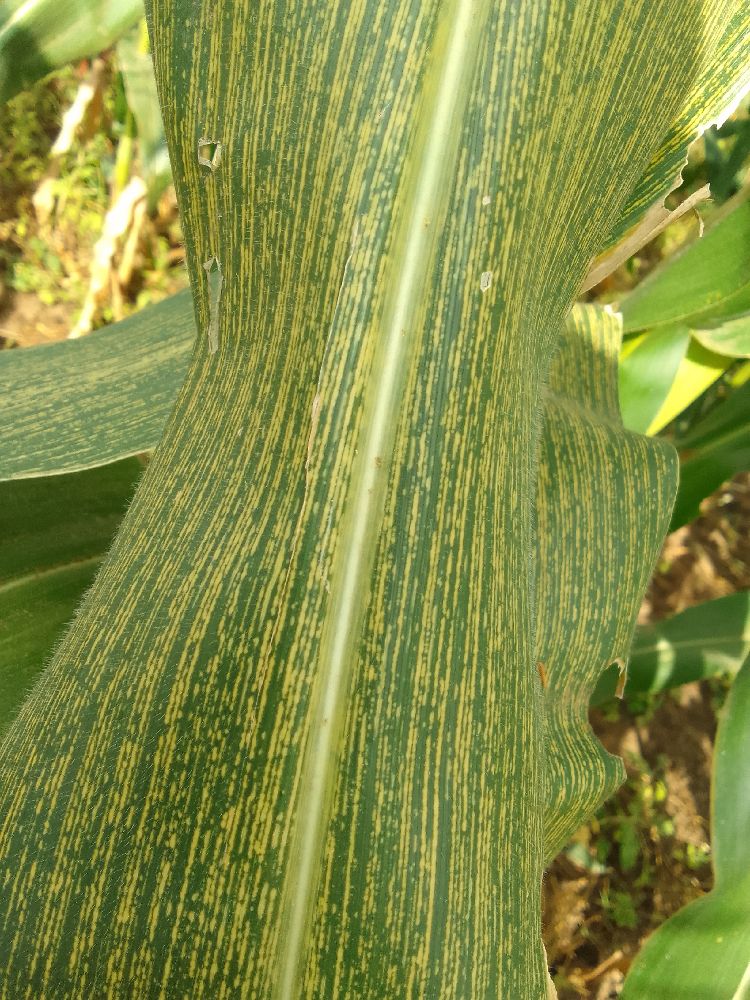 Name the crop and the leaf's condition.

maize, maize streak virus
